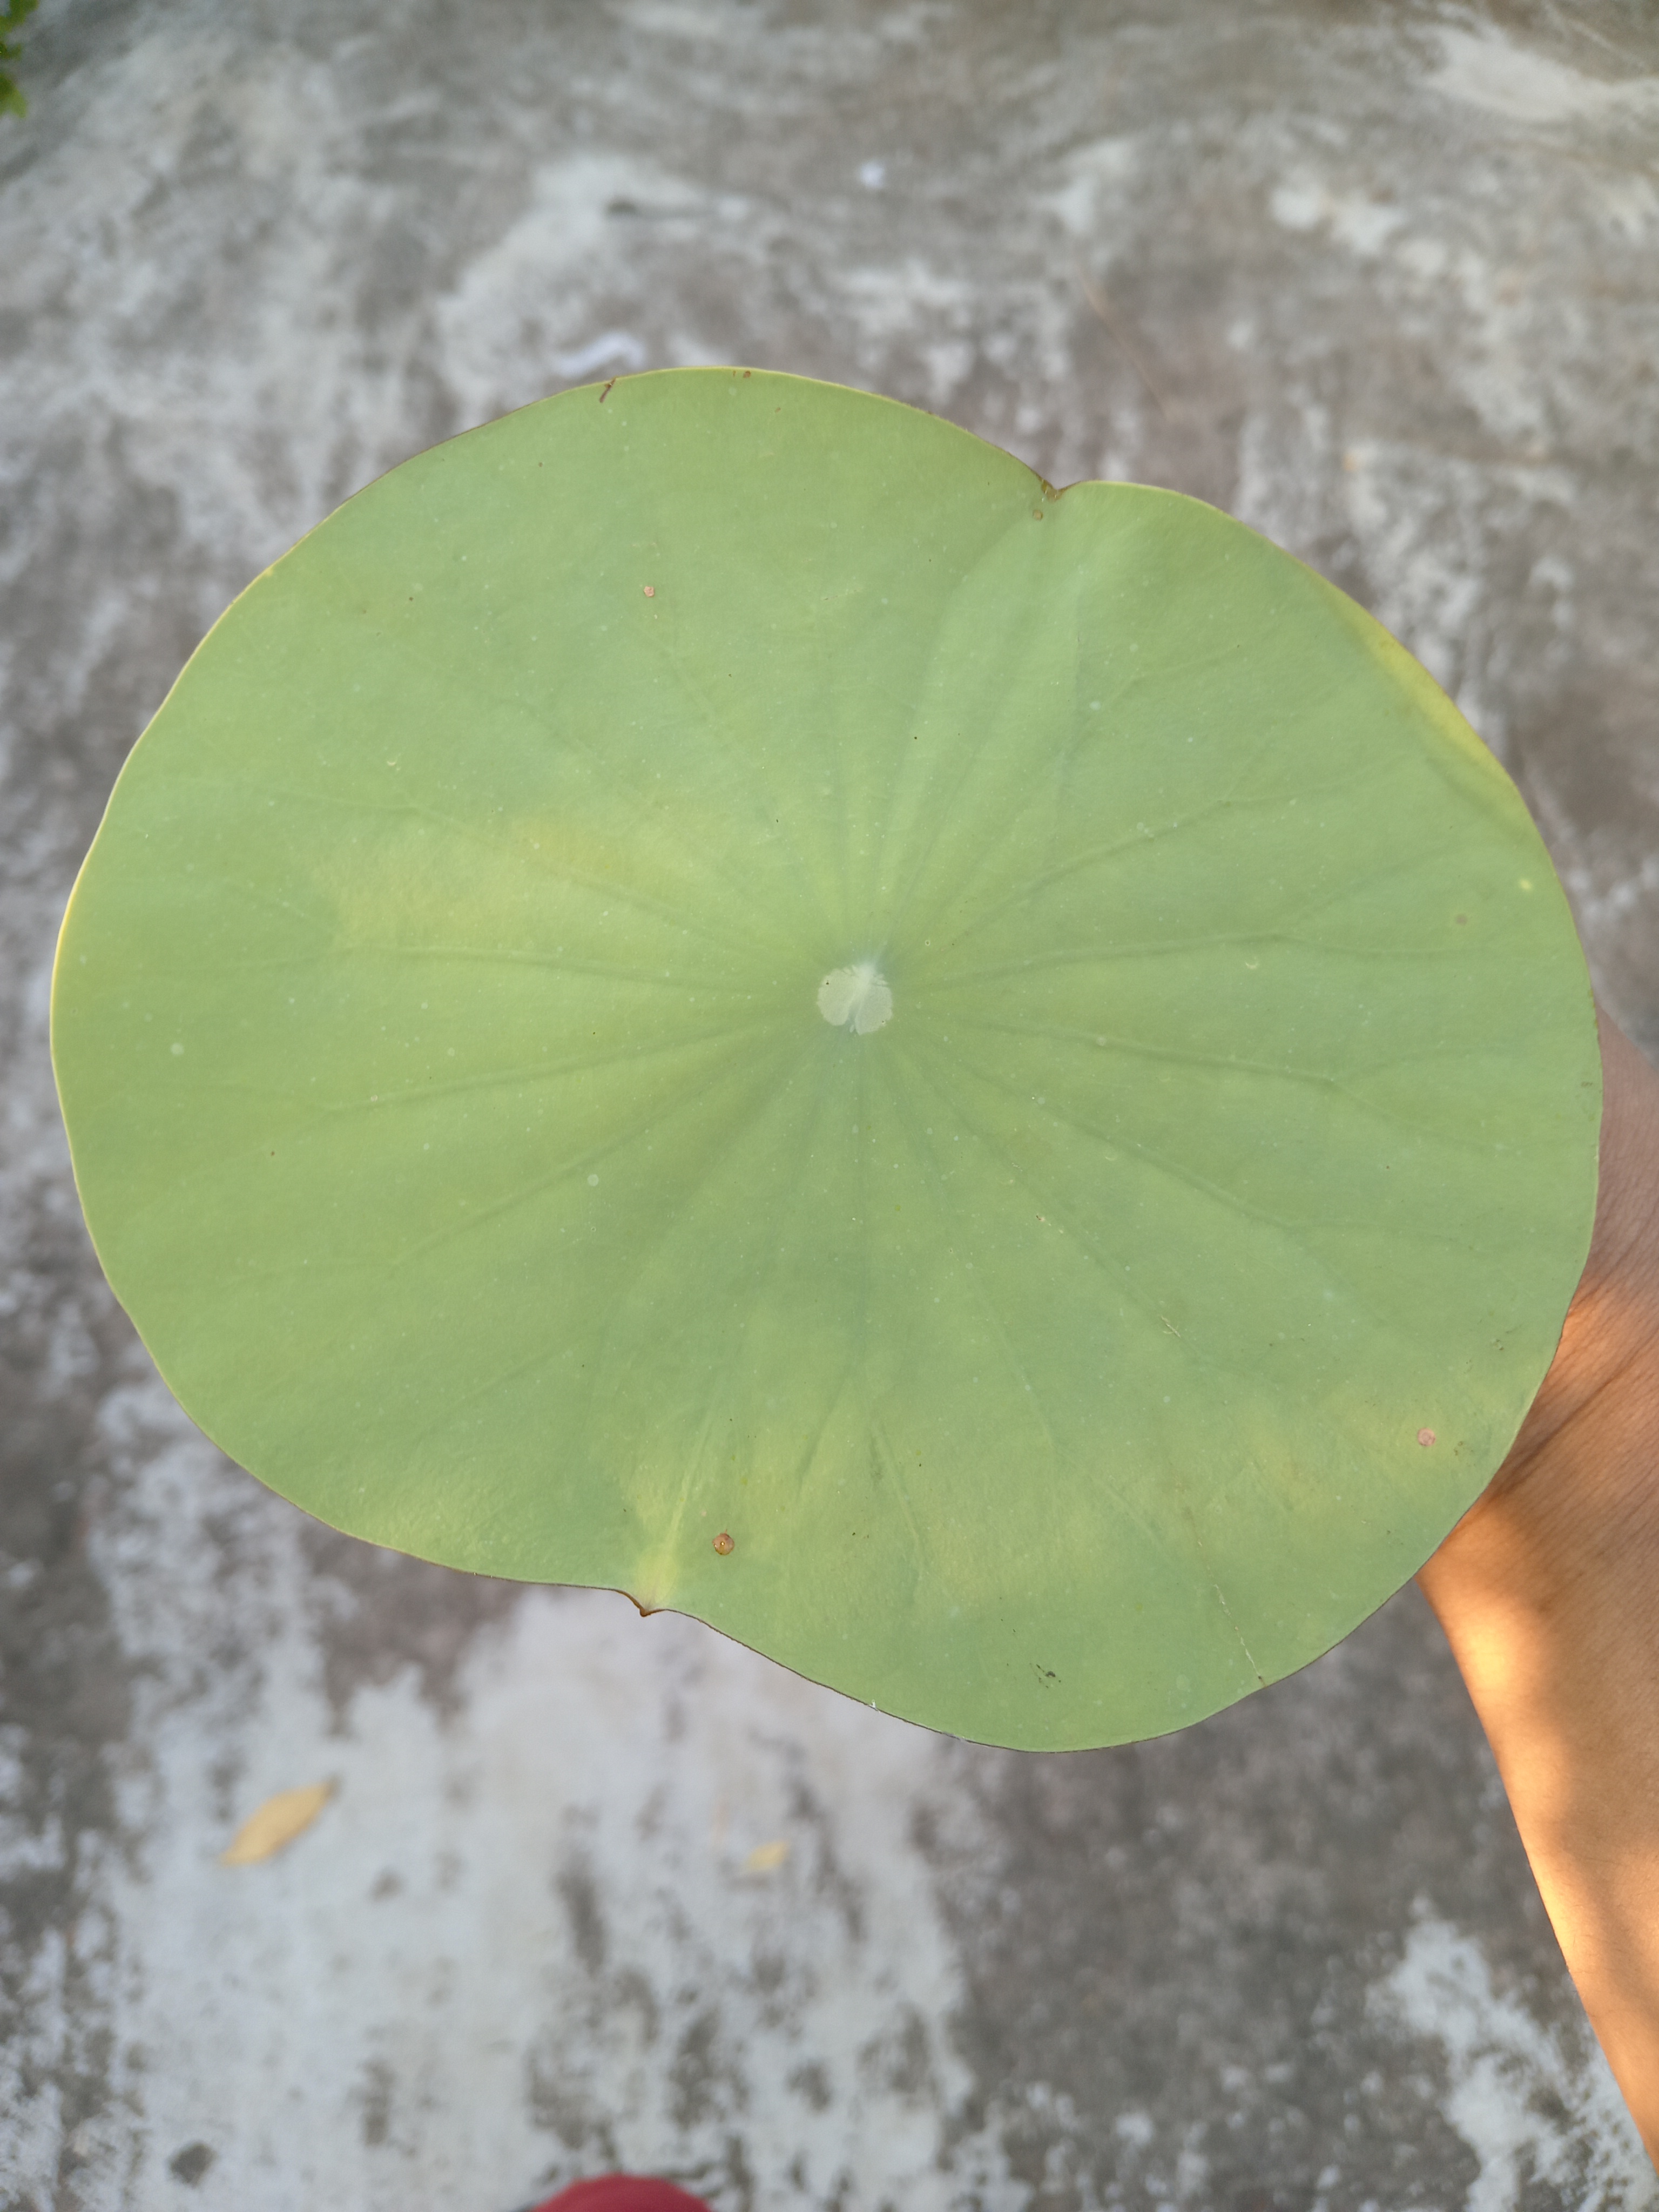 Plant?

lotus
